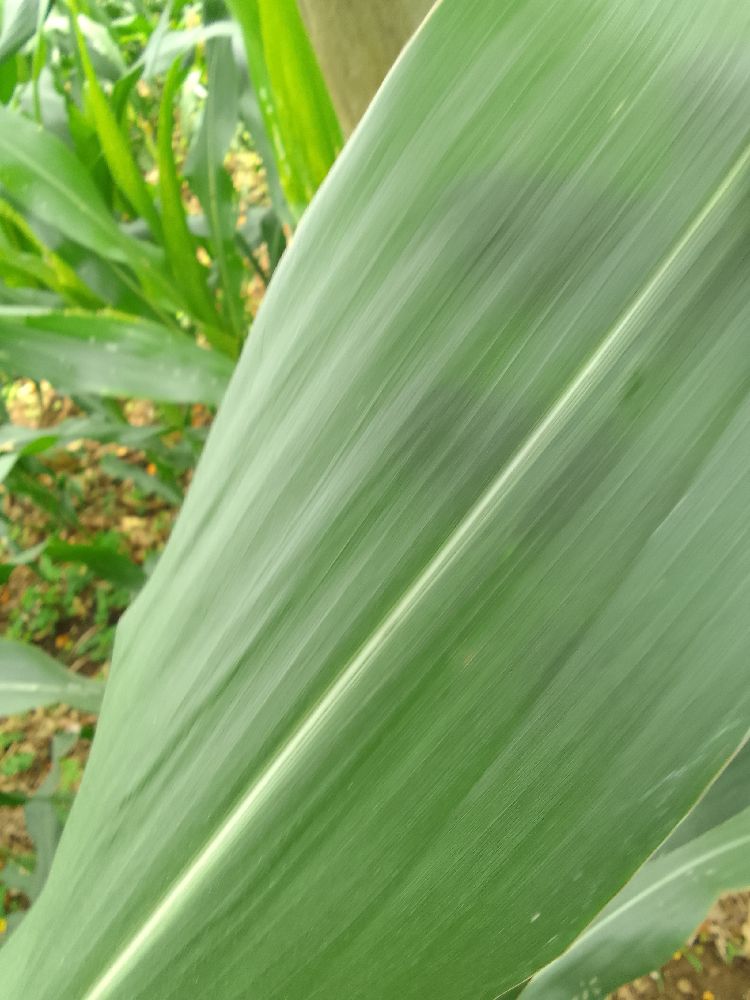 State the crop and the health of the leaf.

maize, healthy
